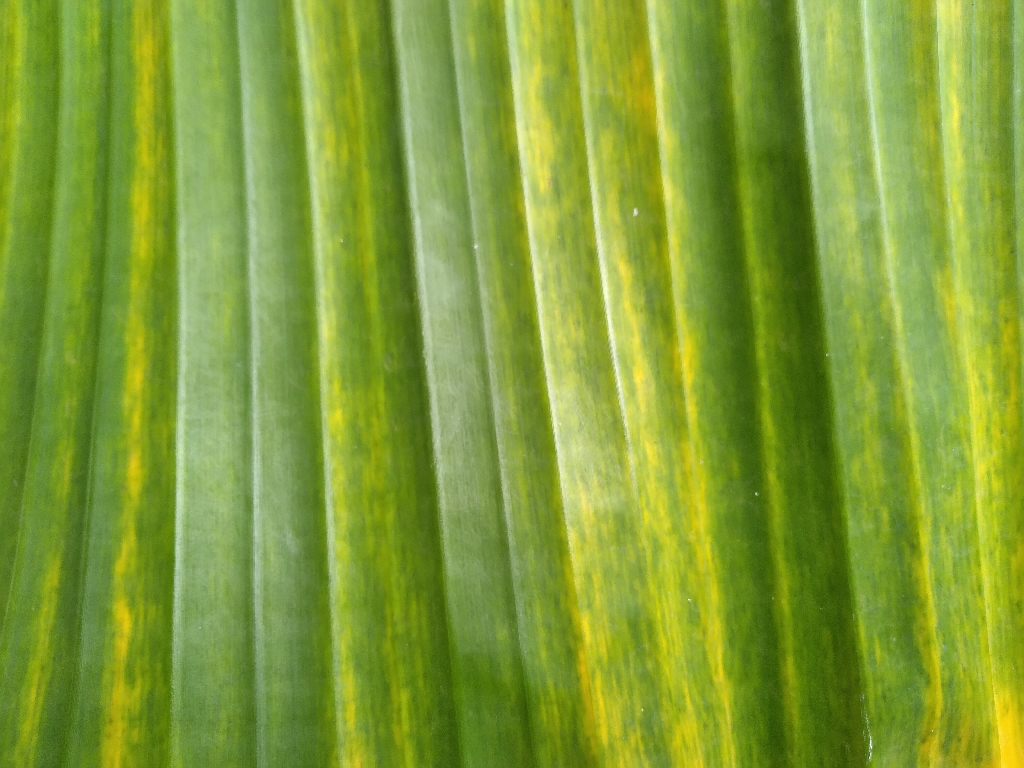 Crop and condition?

banana, fusarium wilt race 1
